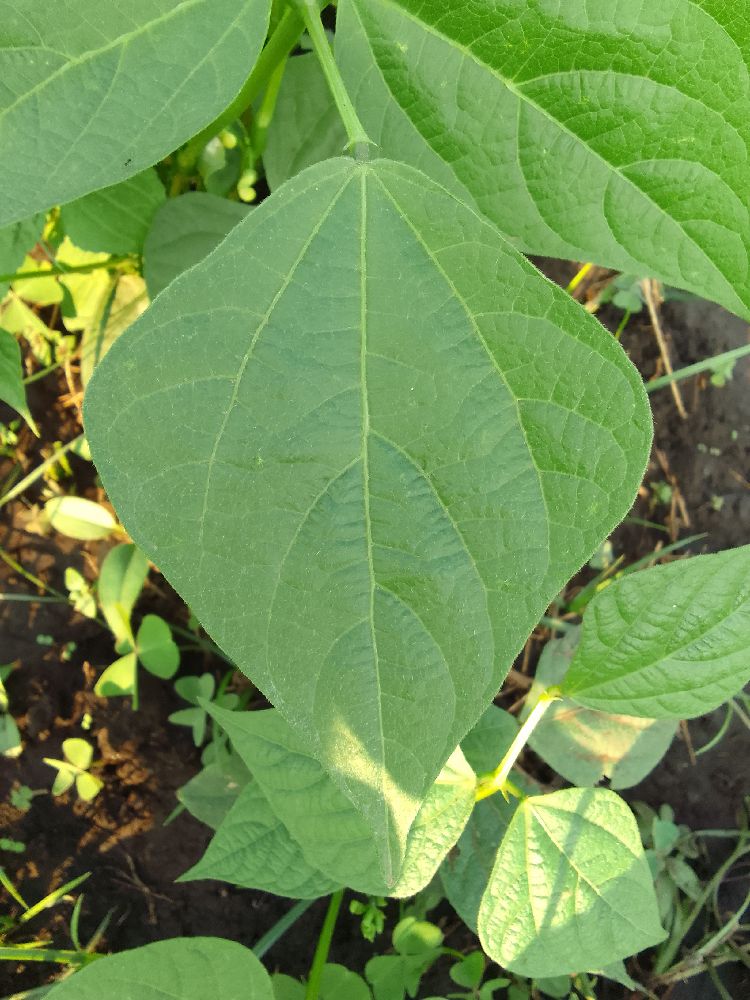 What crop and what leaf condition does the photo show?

common bean, healthy
